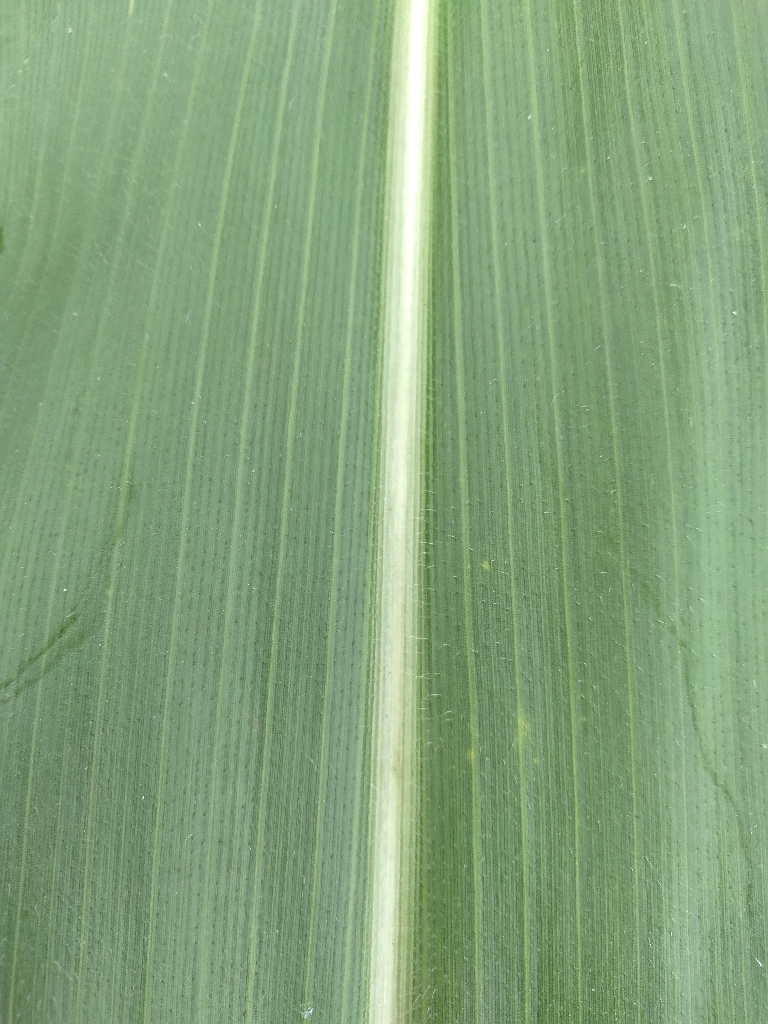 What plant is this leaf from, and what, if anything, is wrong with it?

maize, healthy
